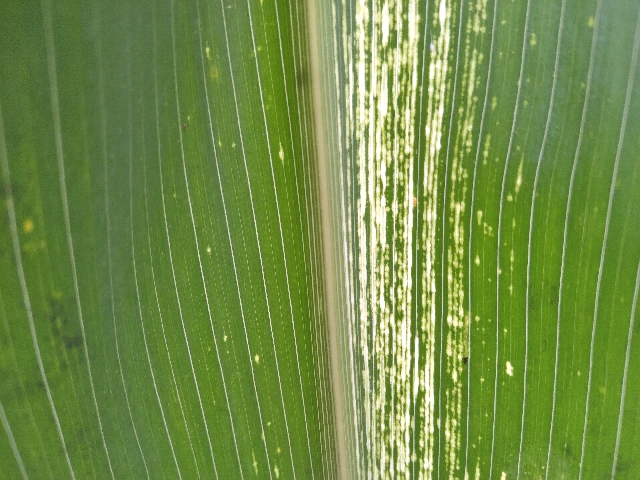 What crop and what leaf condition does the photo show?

maize, maize streak virus
